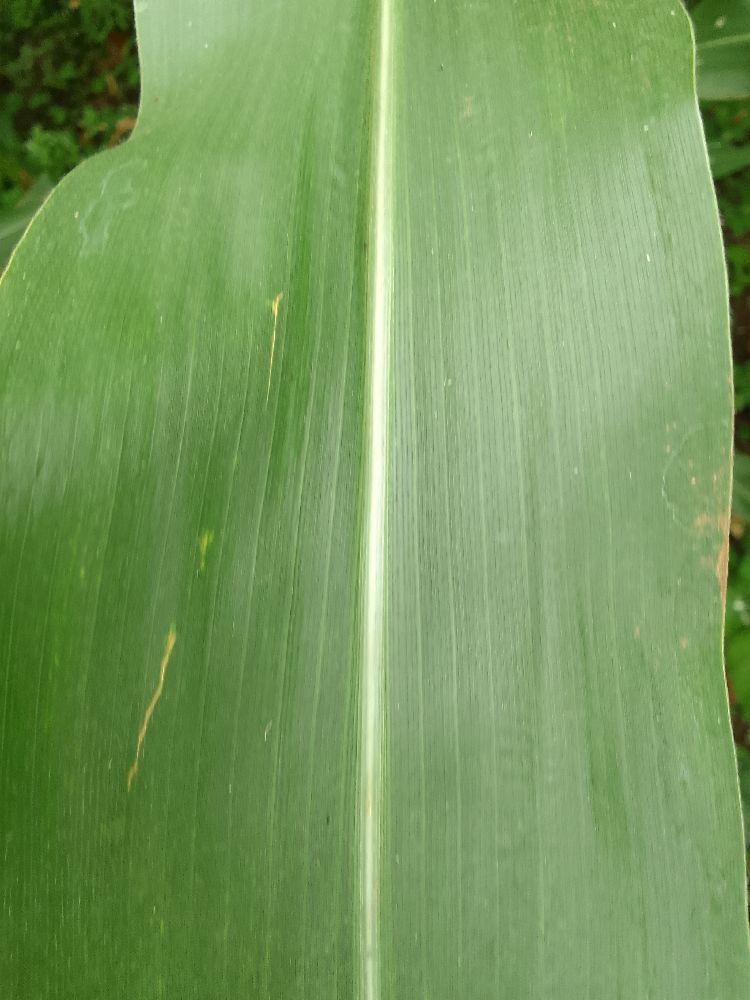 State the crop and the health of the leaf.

maize, healthy
